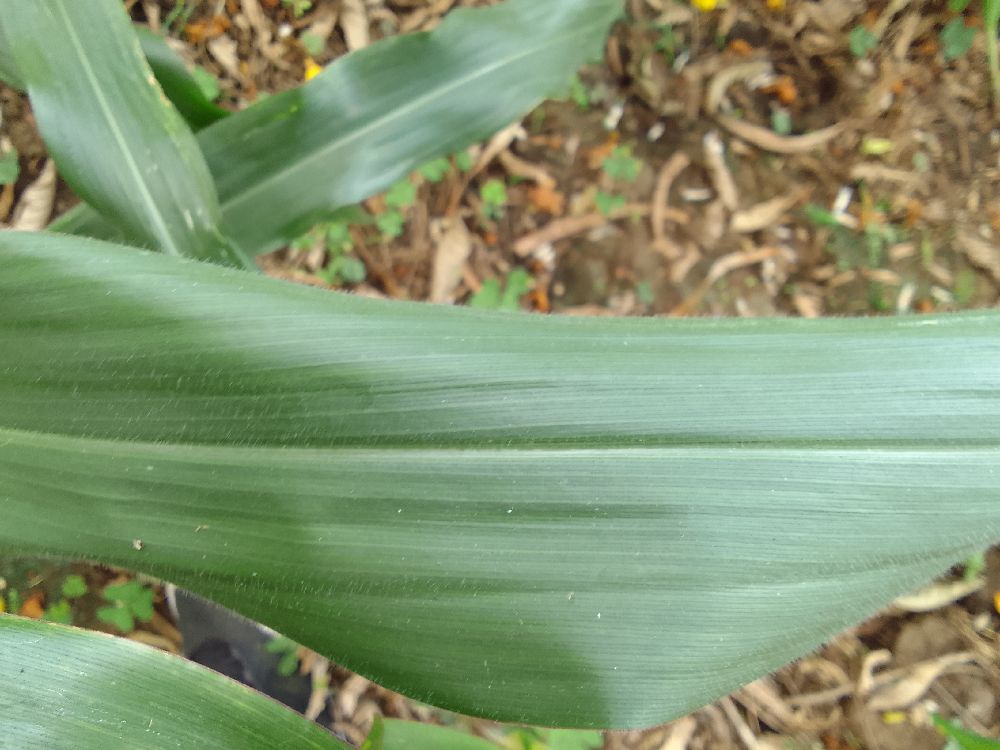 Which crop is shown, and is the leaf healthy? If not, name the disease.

maize, healthy
